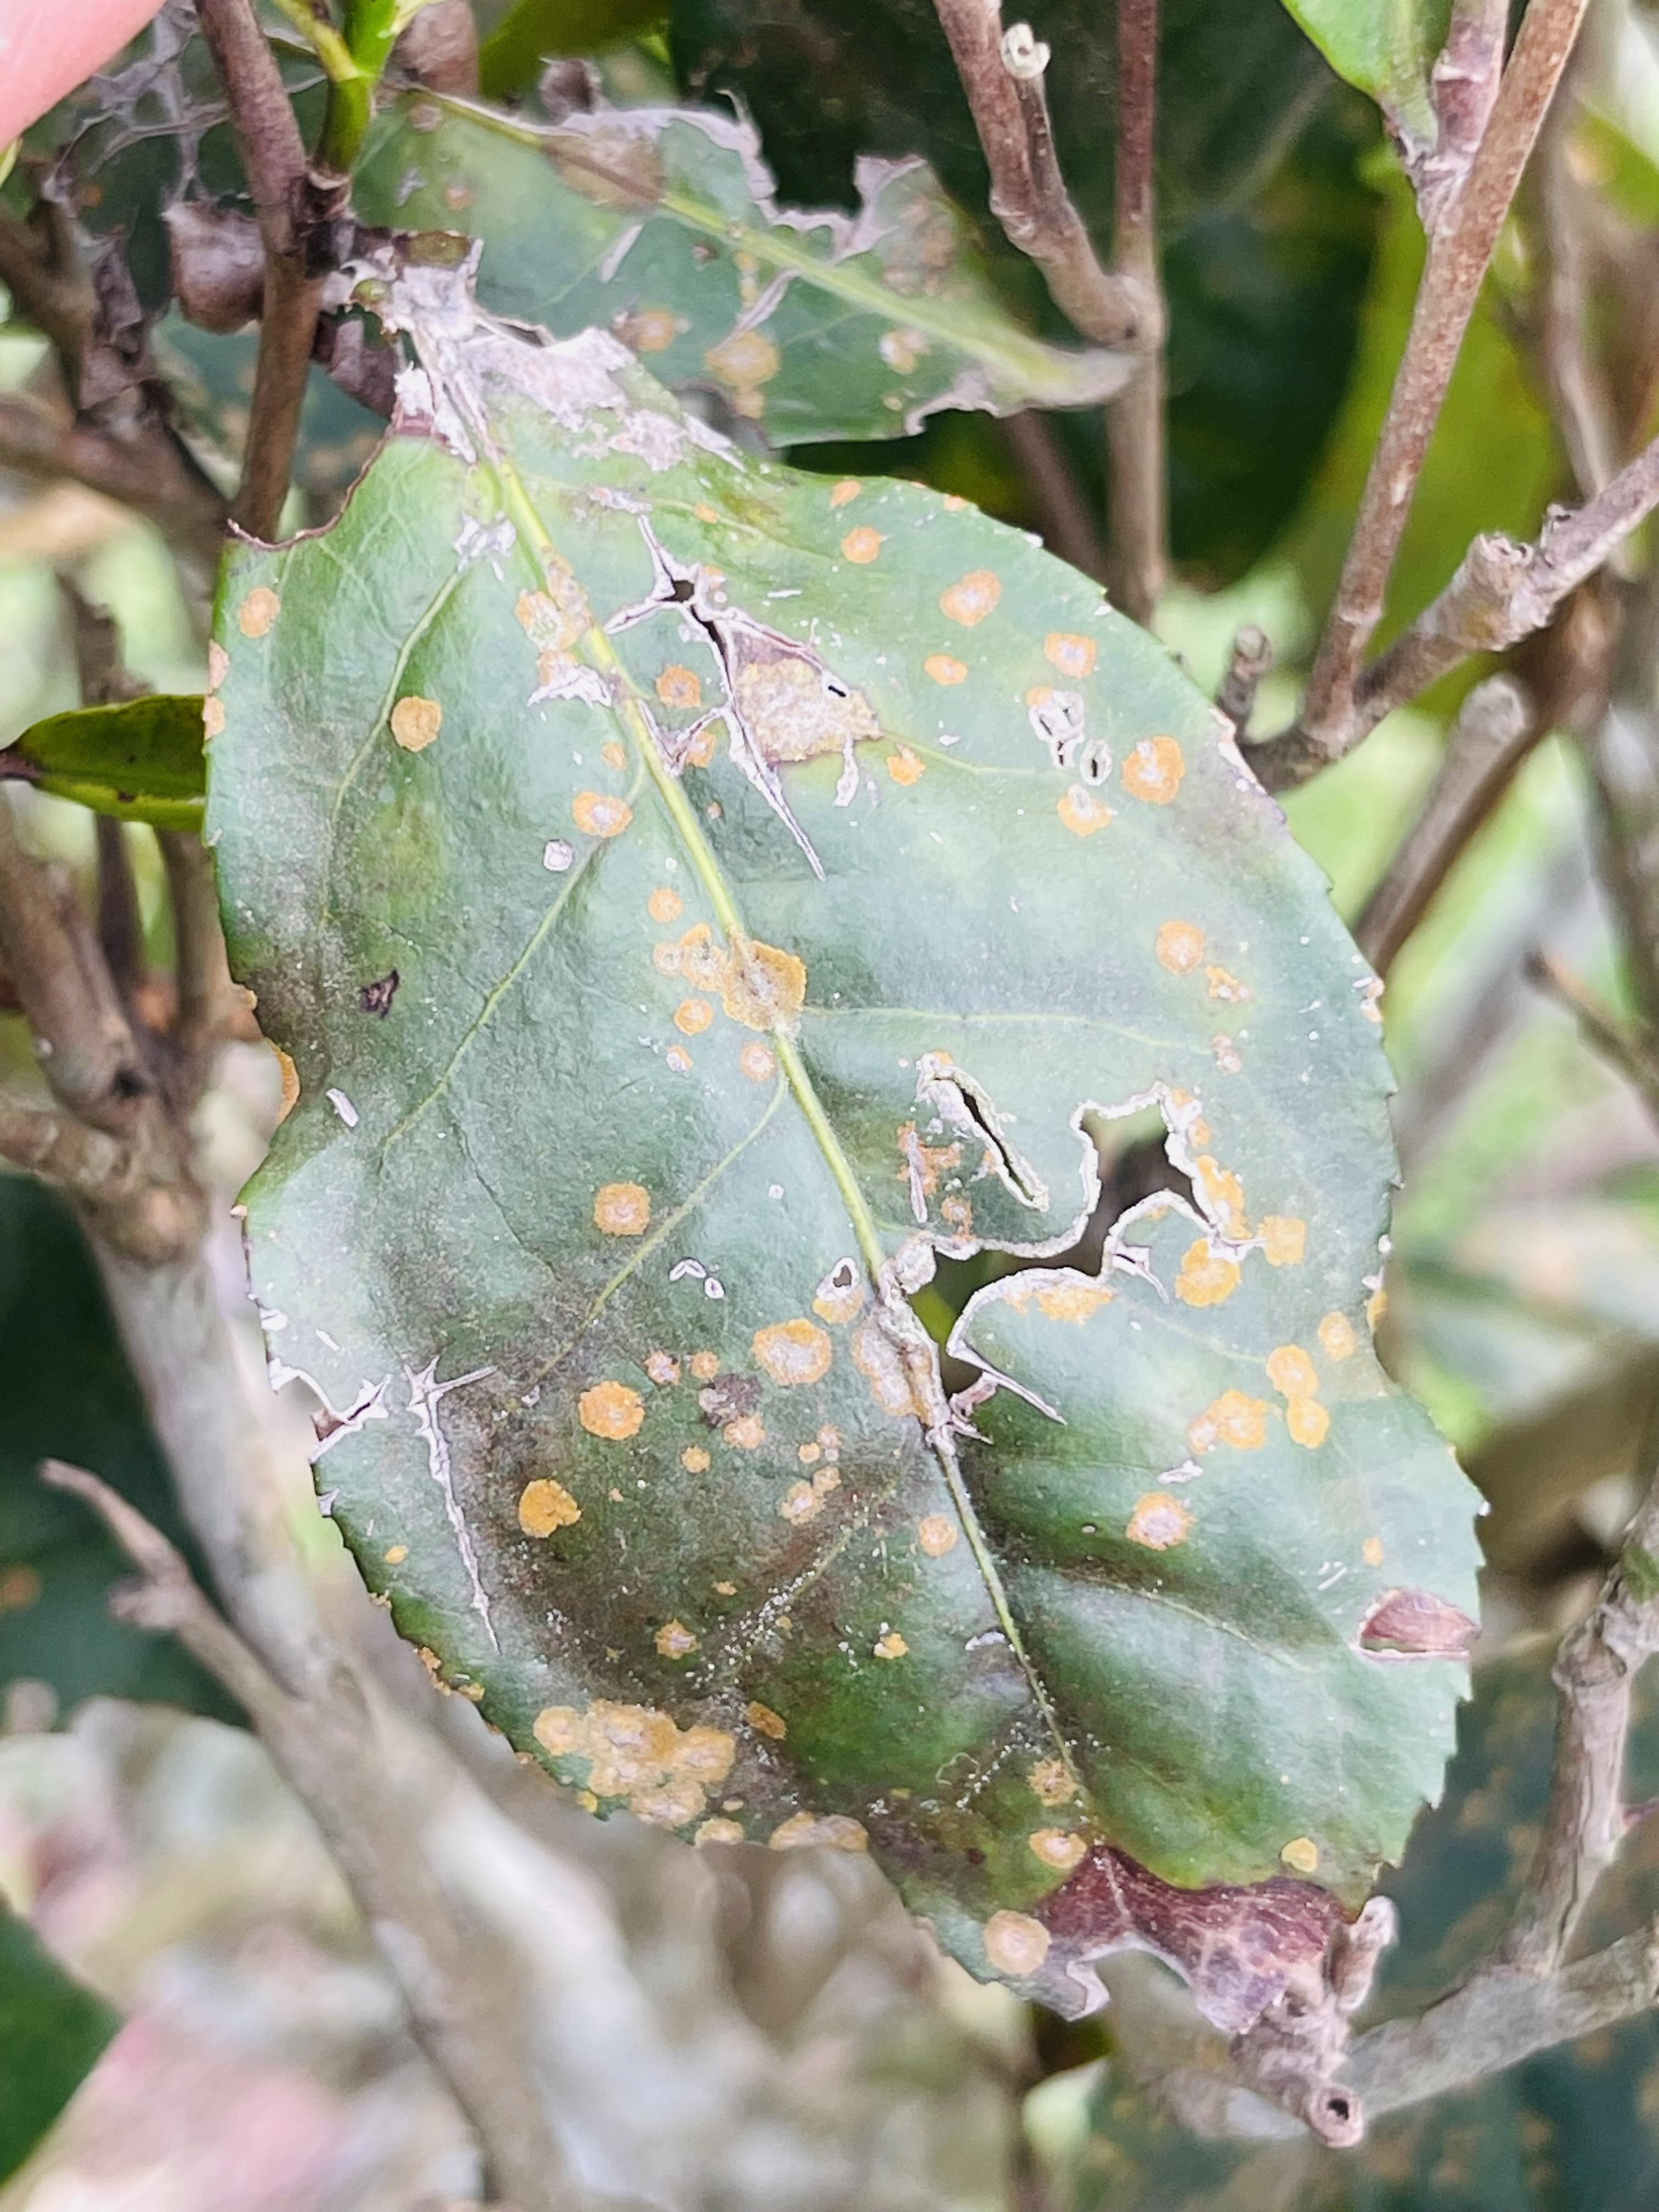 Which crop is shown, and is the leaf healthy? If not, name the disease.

tea, red rust
